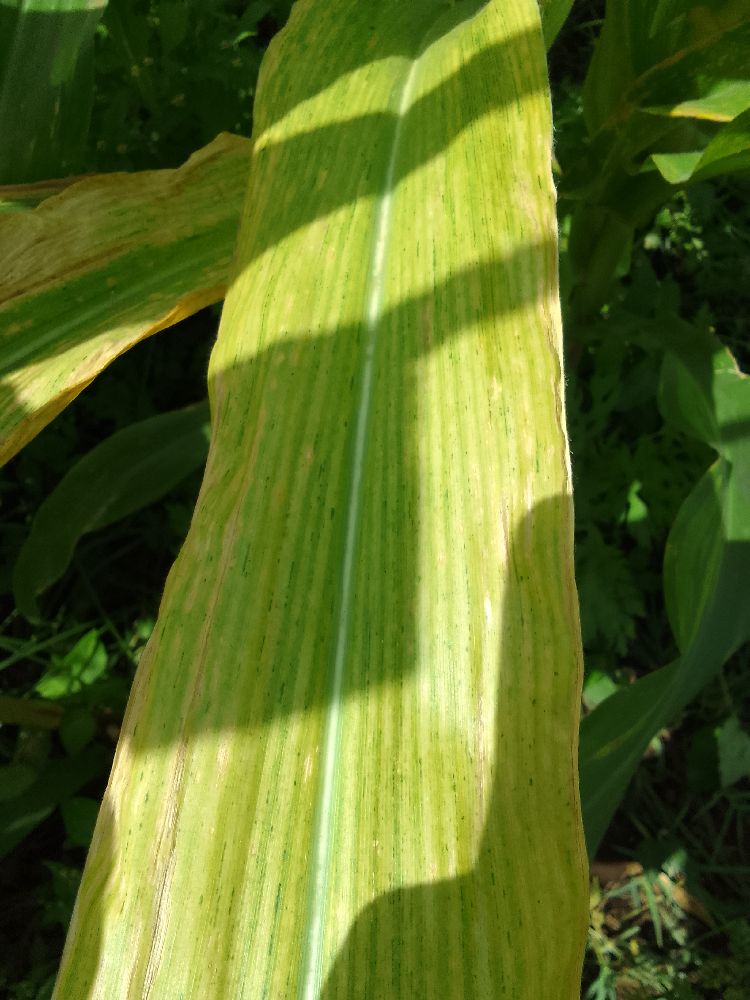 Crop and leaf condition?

maize, maize lethal necrosis
